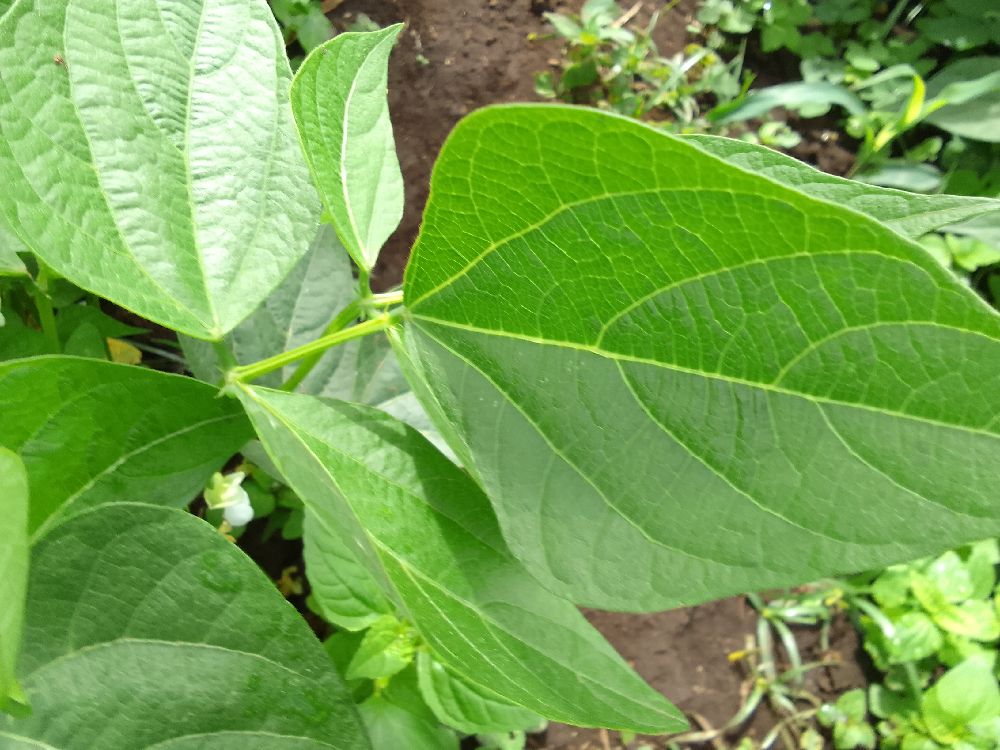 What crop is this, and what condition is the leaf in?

common bean, healthy
